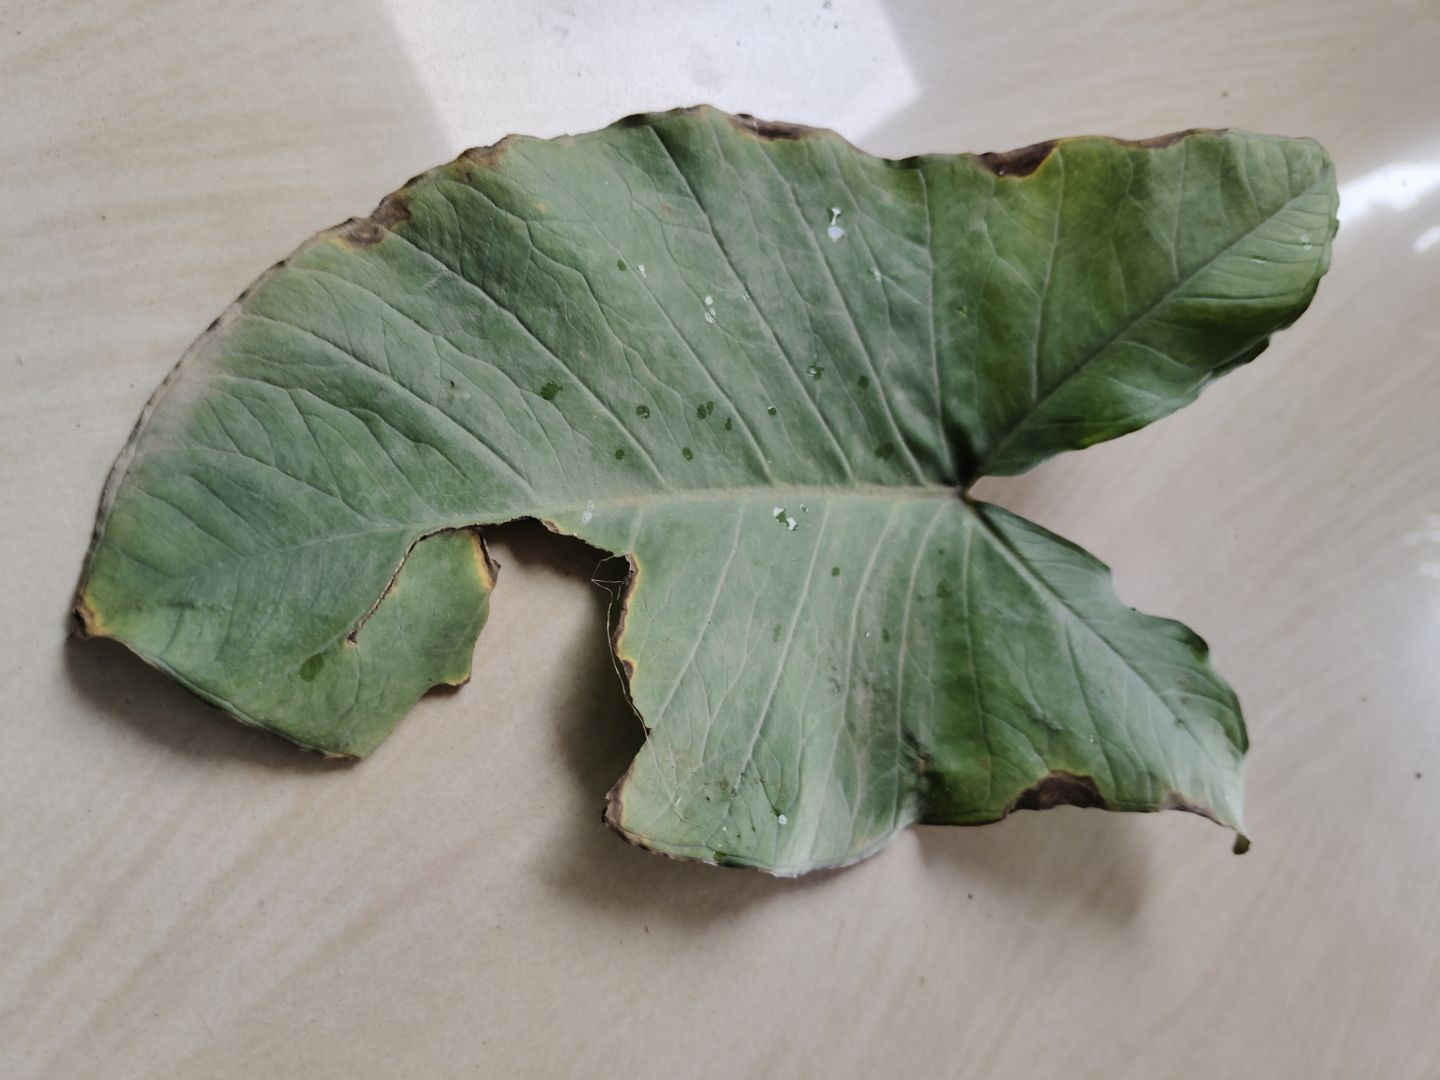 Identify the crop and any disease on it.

taro, leaf blight
